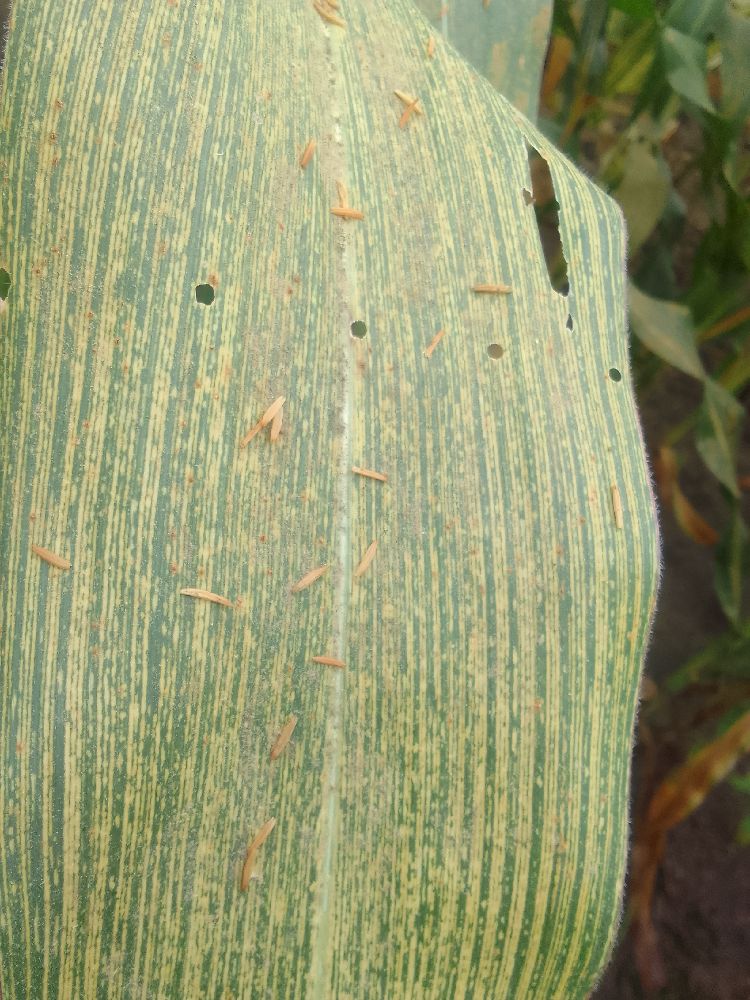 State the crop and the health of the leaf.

maize, maize streak virus
